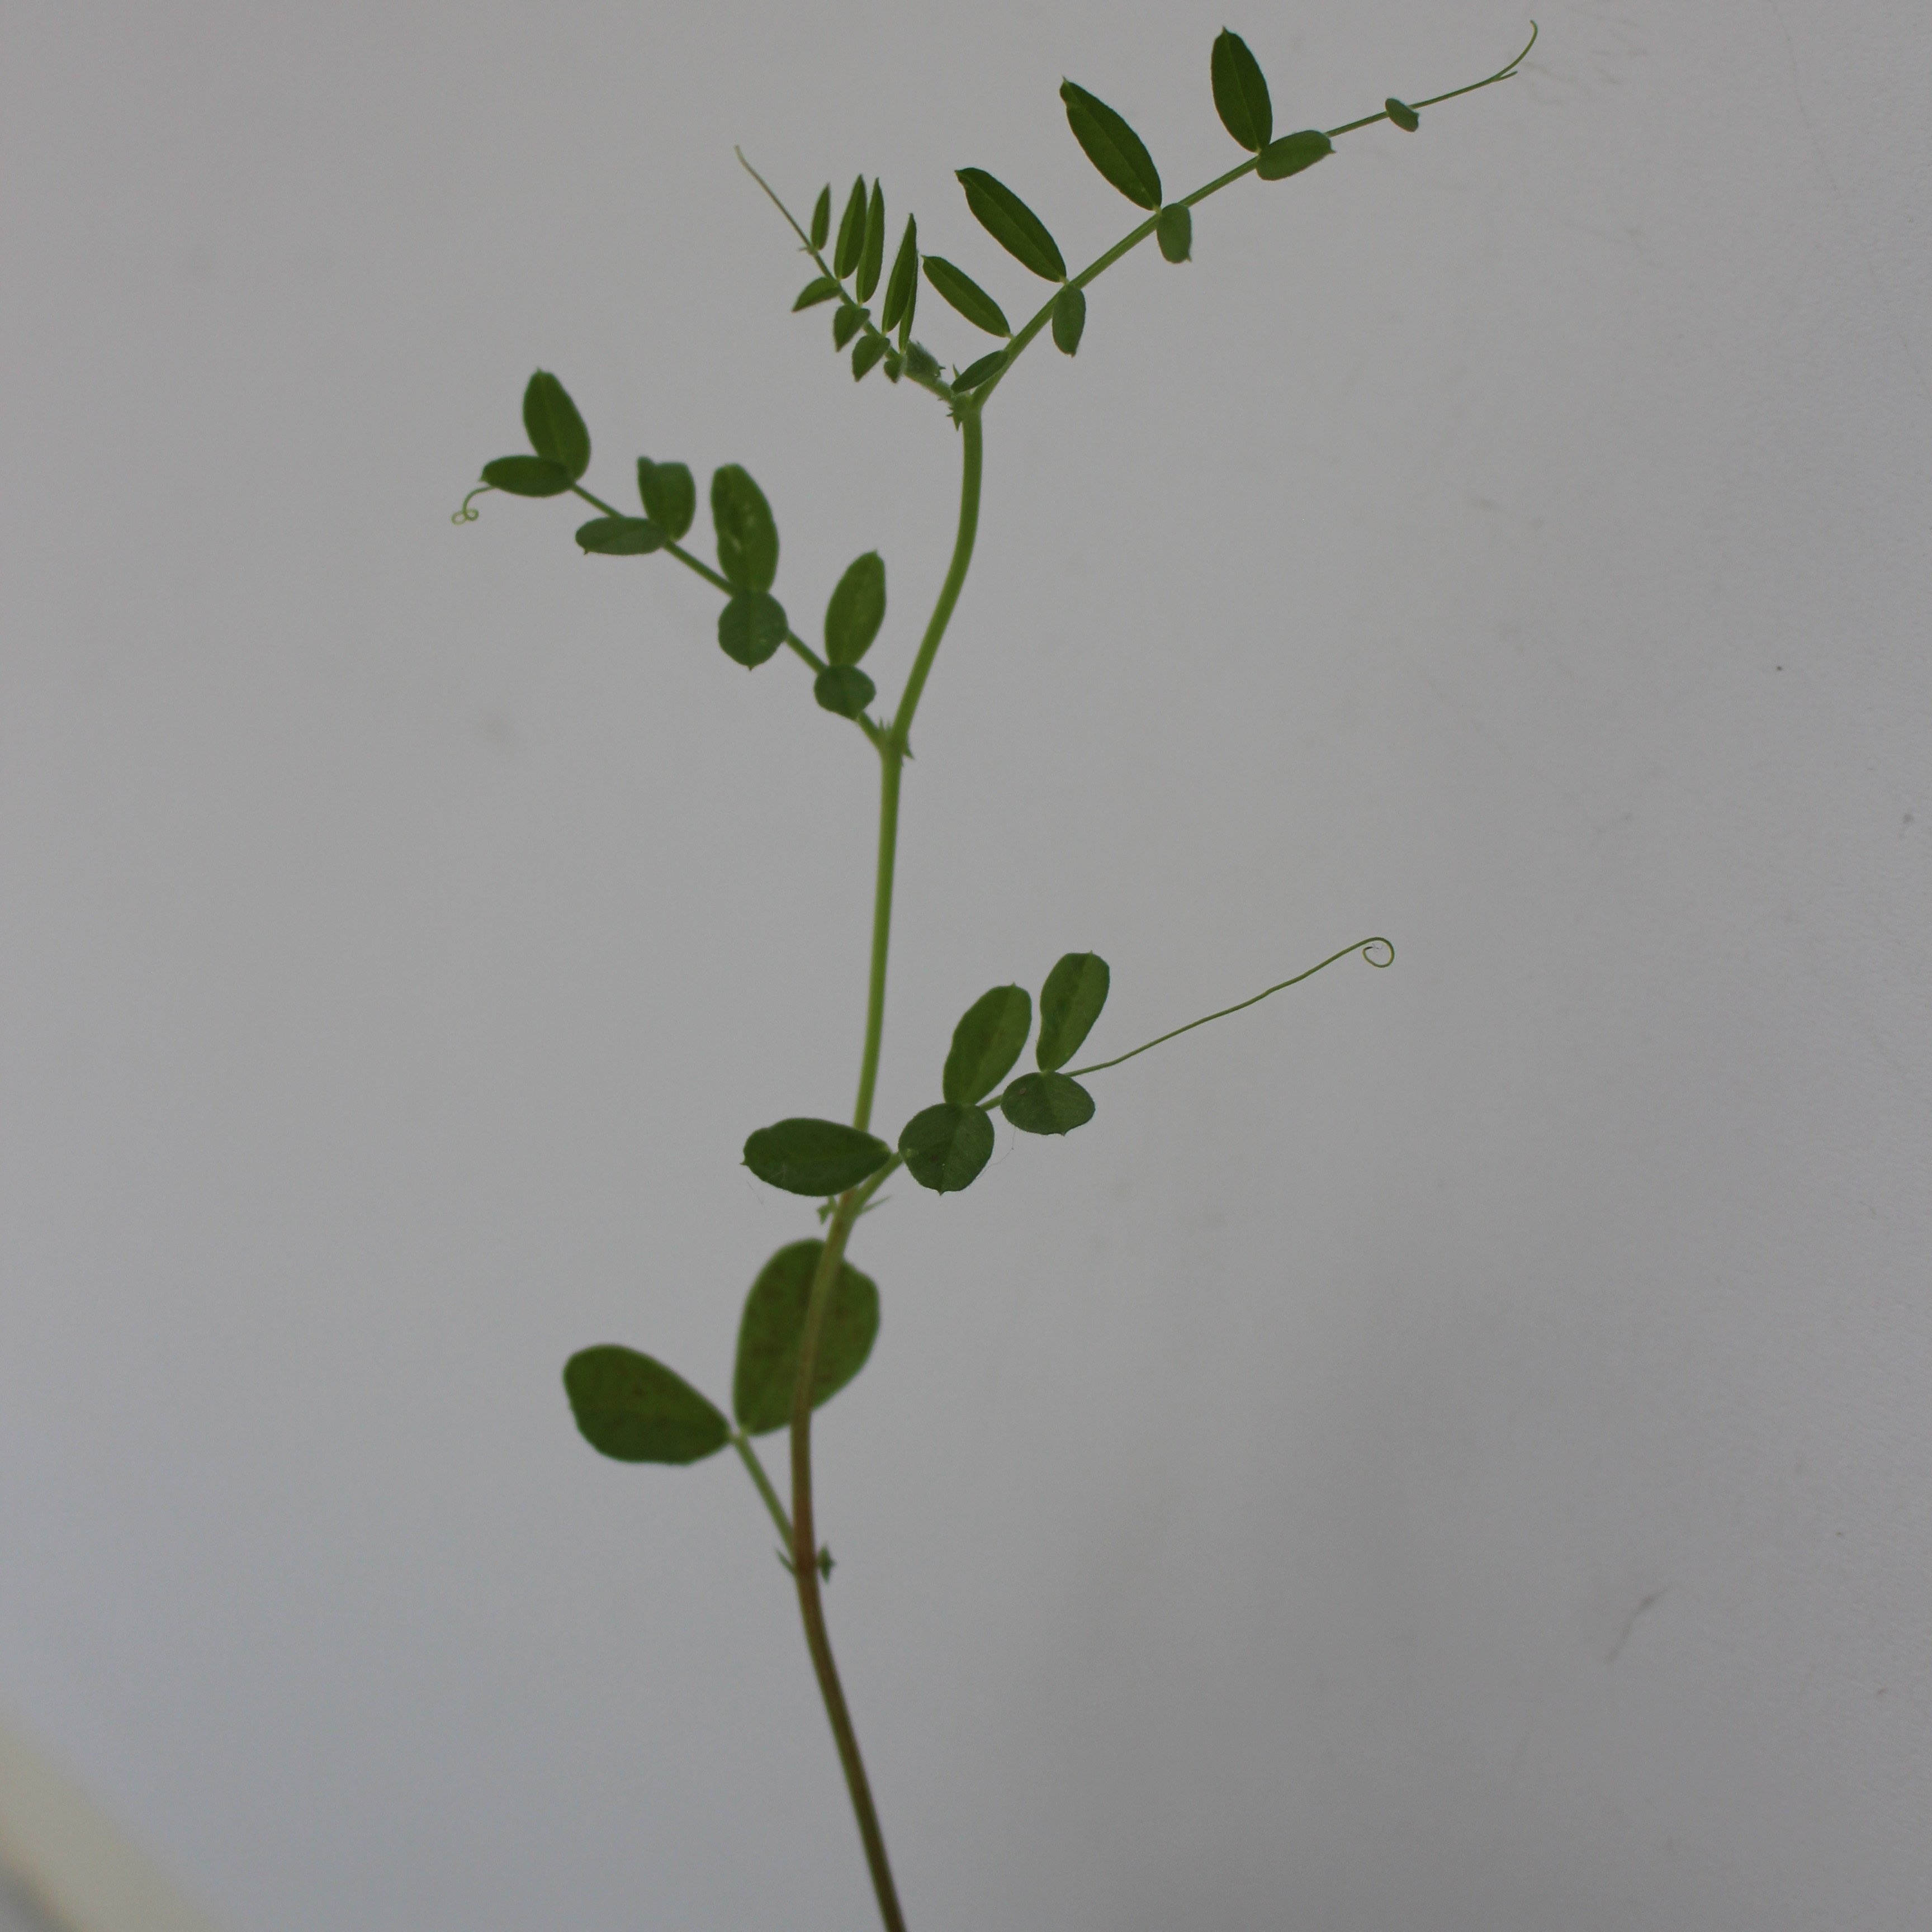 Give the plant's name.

Vicia sativa
